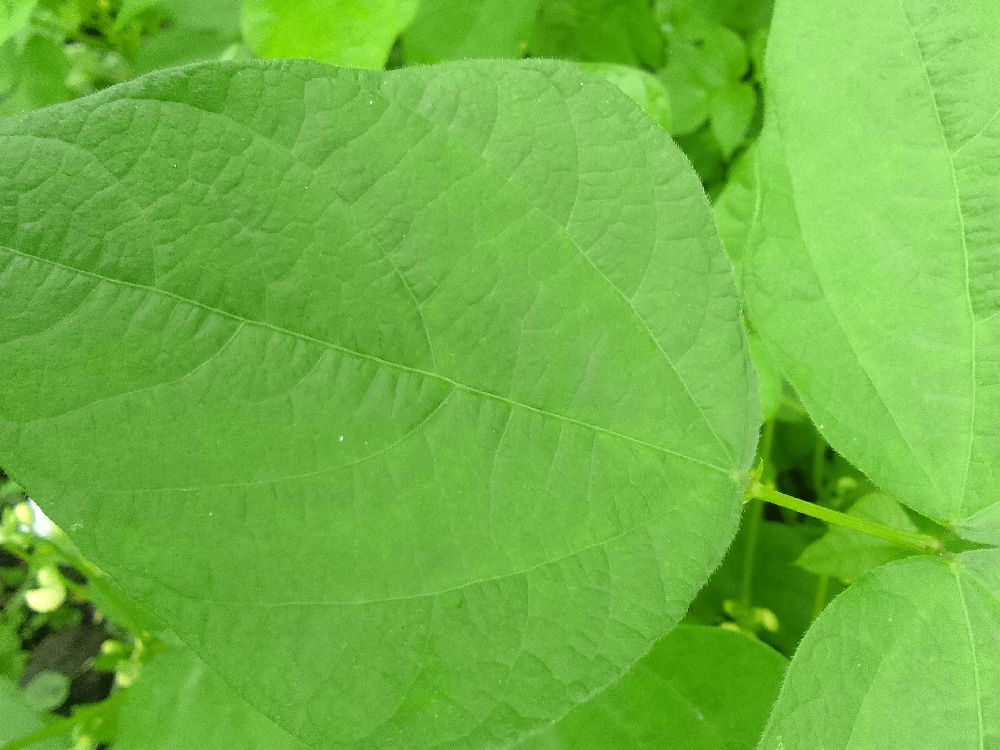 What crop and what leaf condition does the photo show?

common bean, healthy
